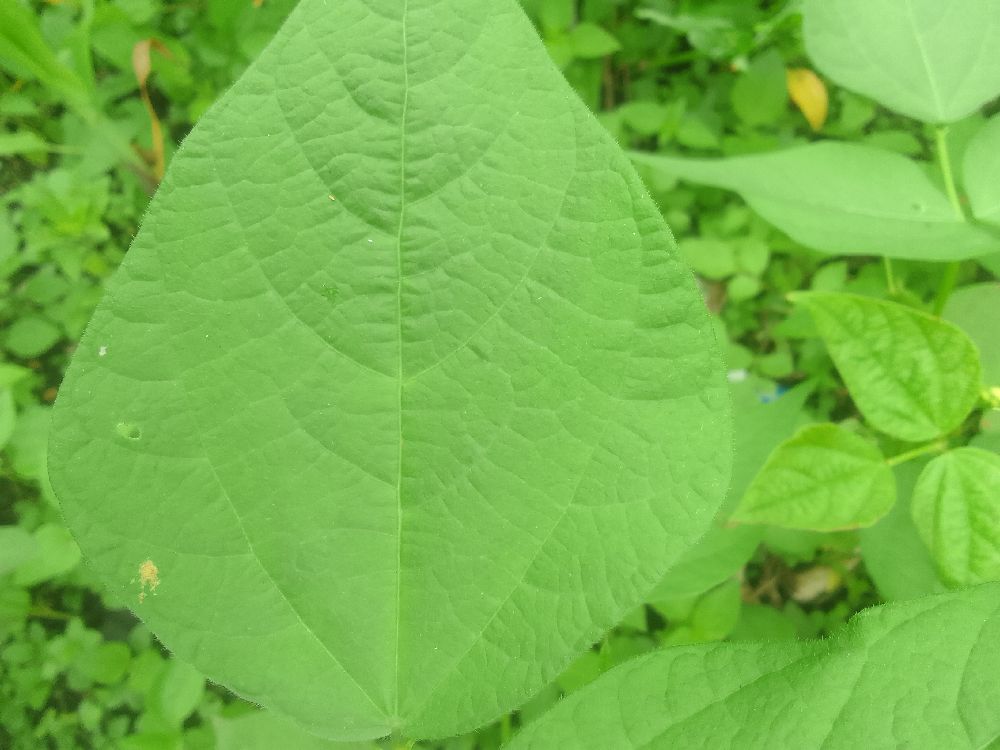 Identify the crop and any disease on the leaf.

common bean, healthy
